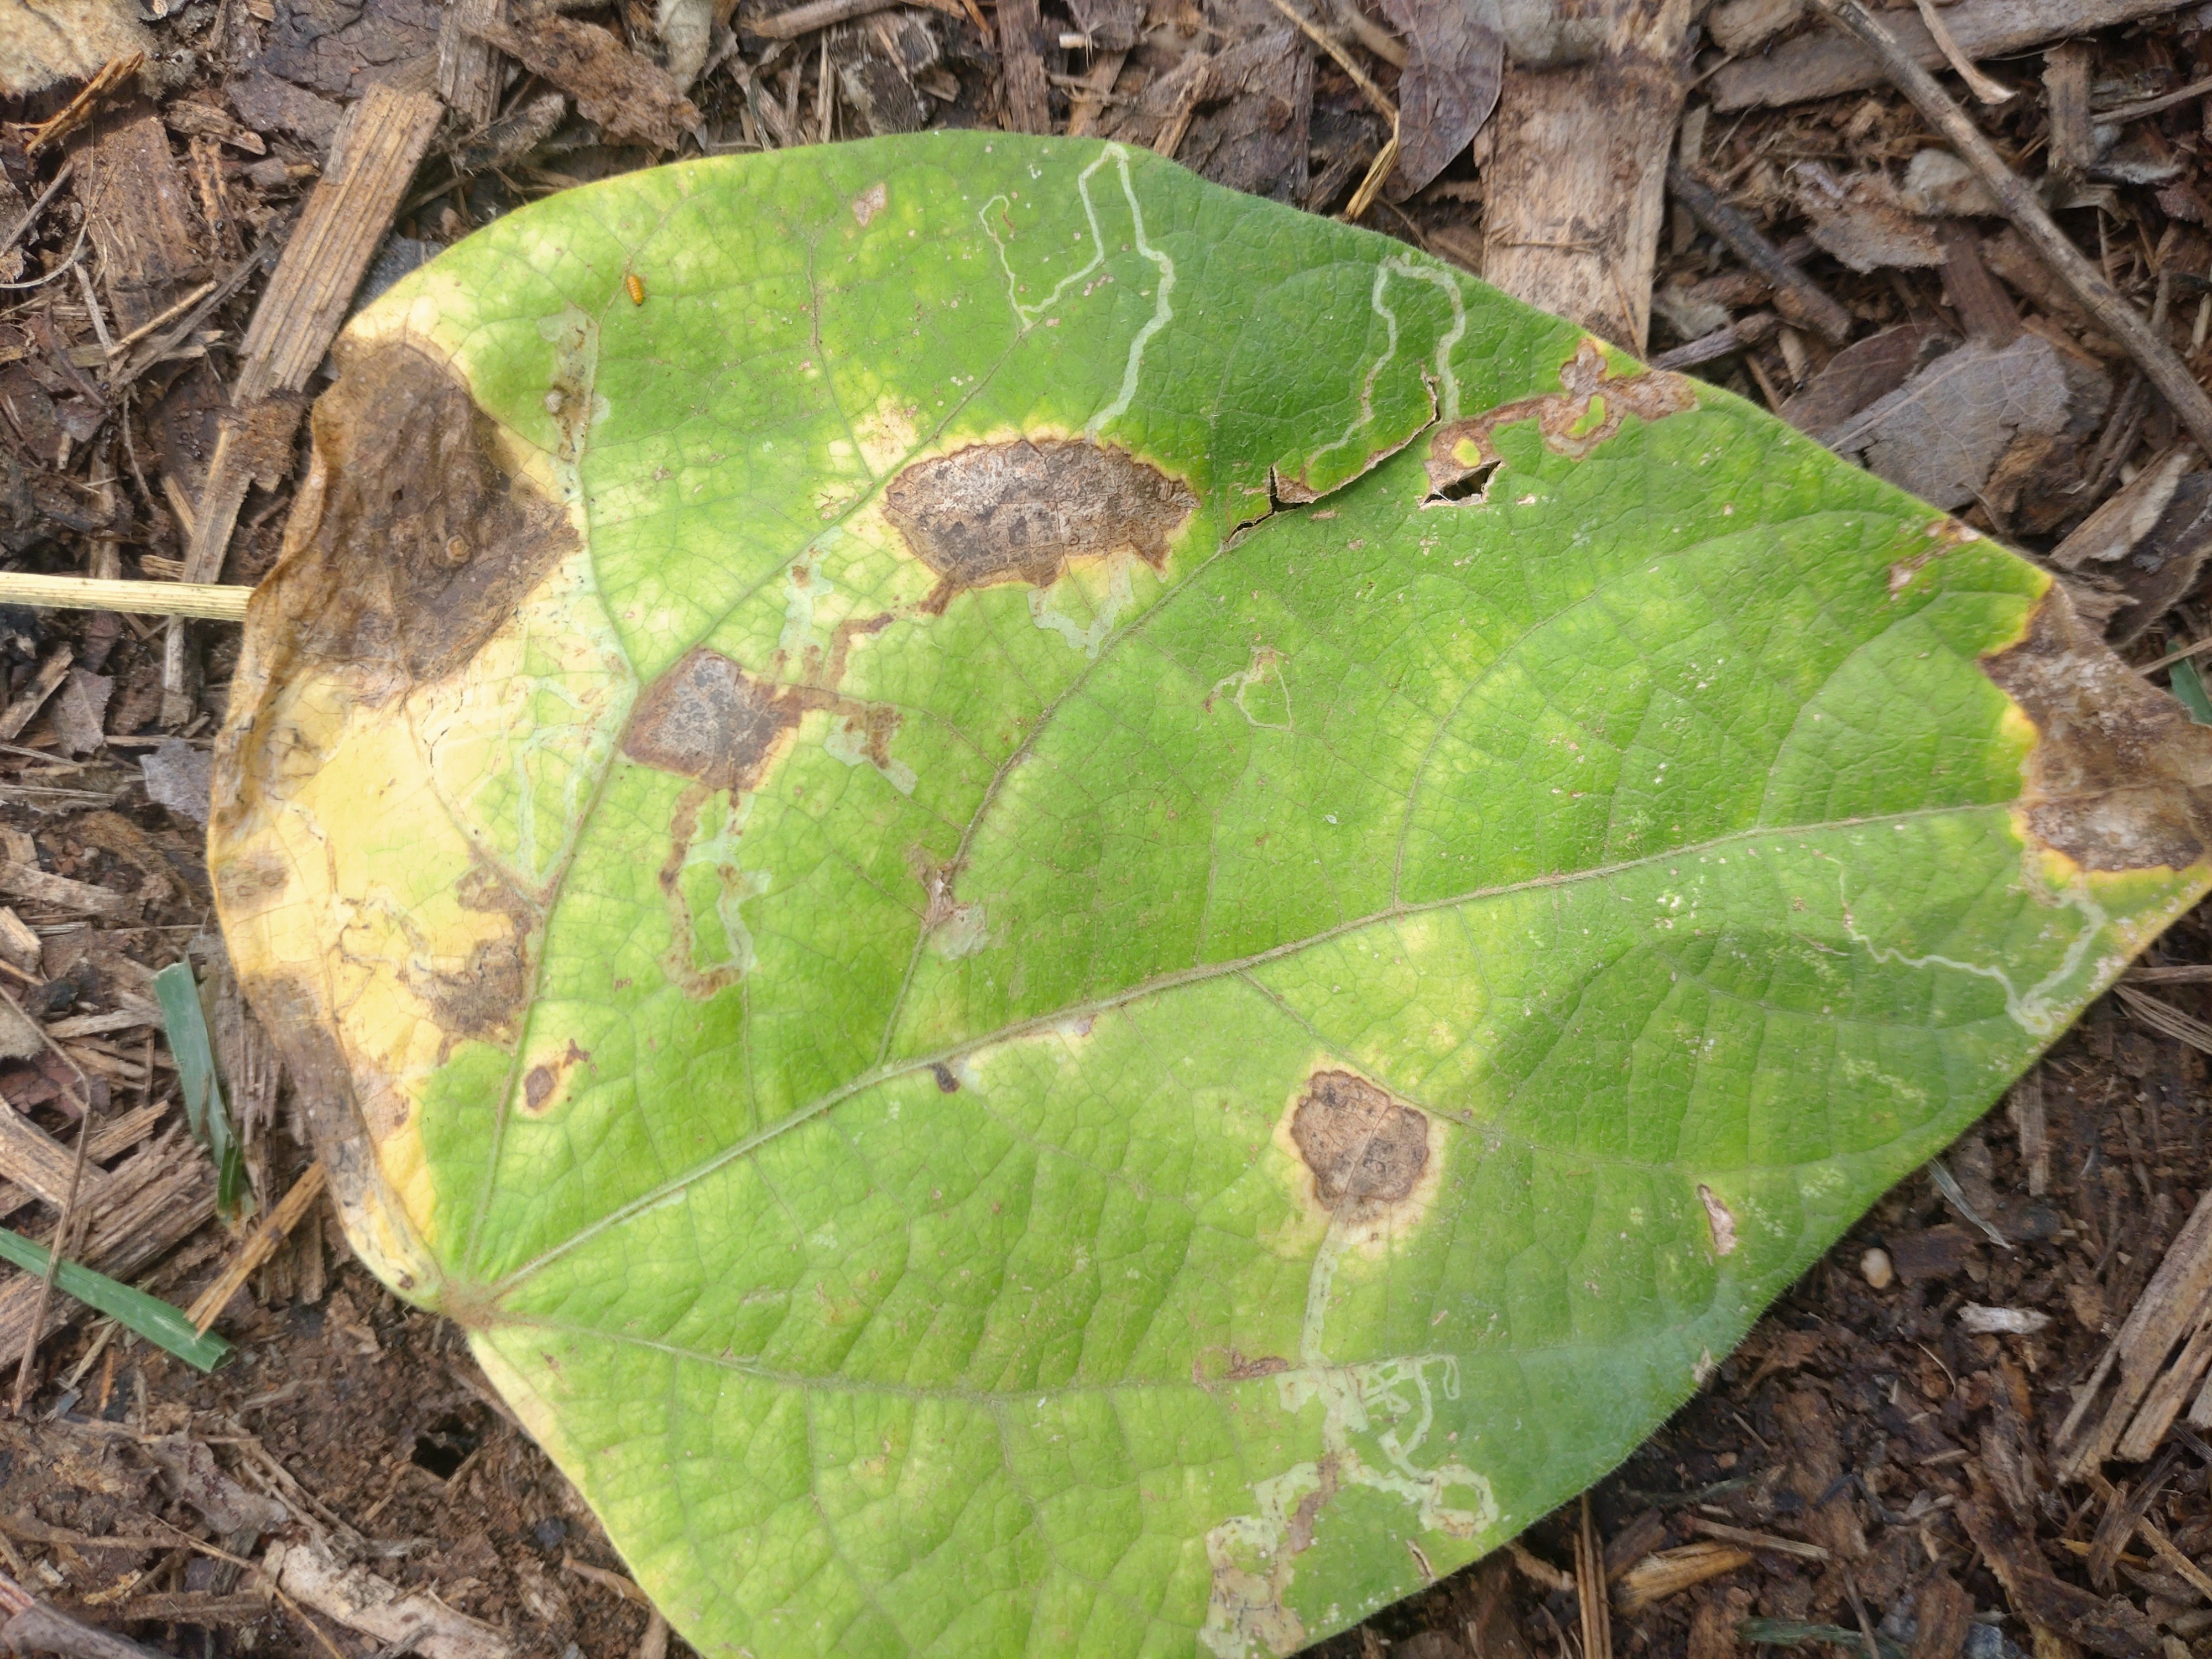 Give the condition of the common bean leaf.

anthracnose
